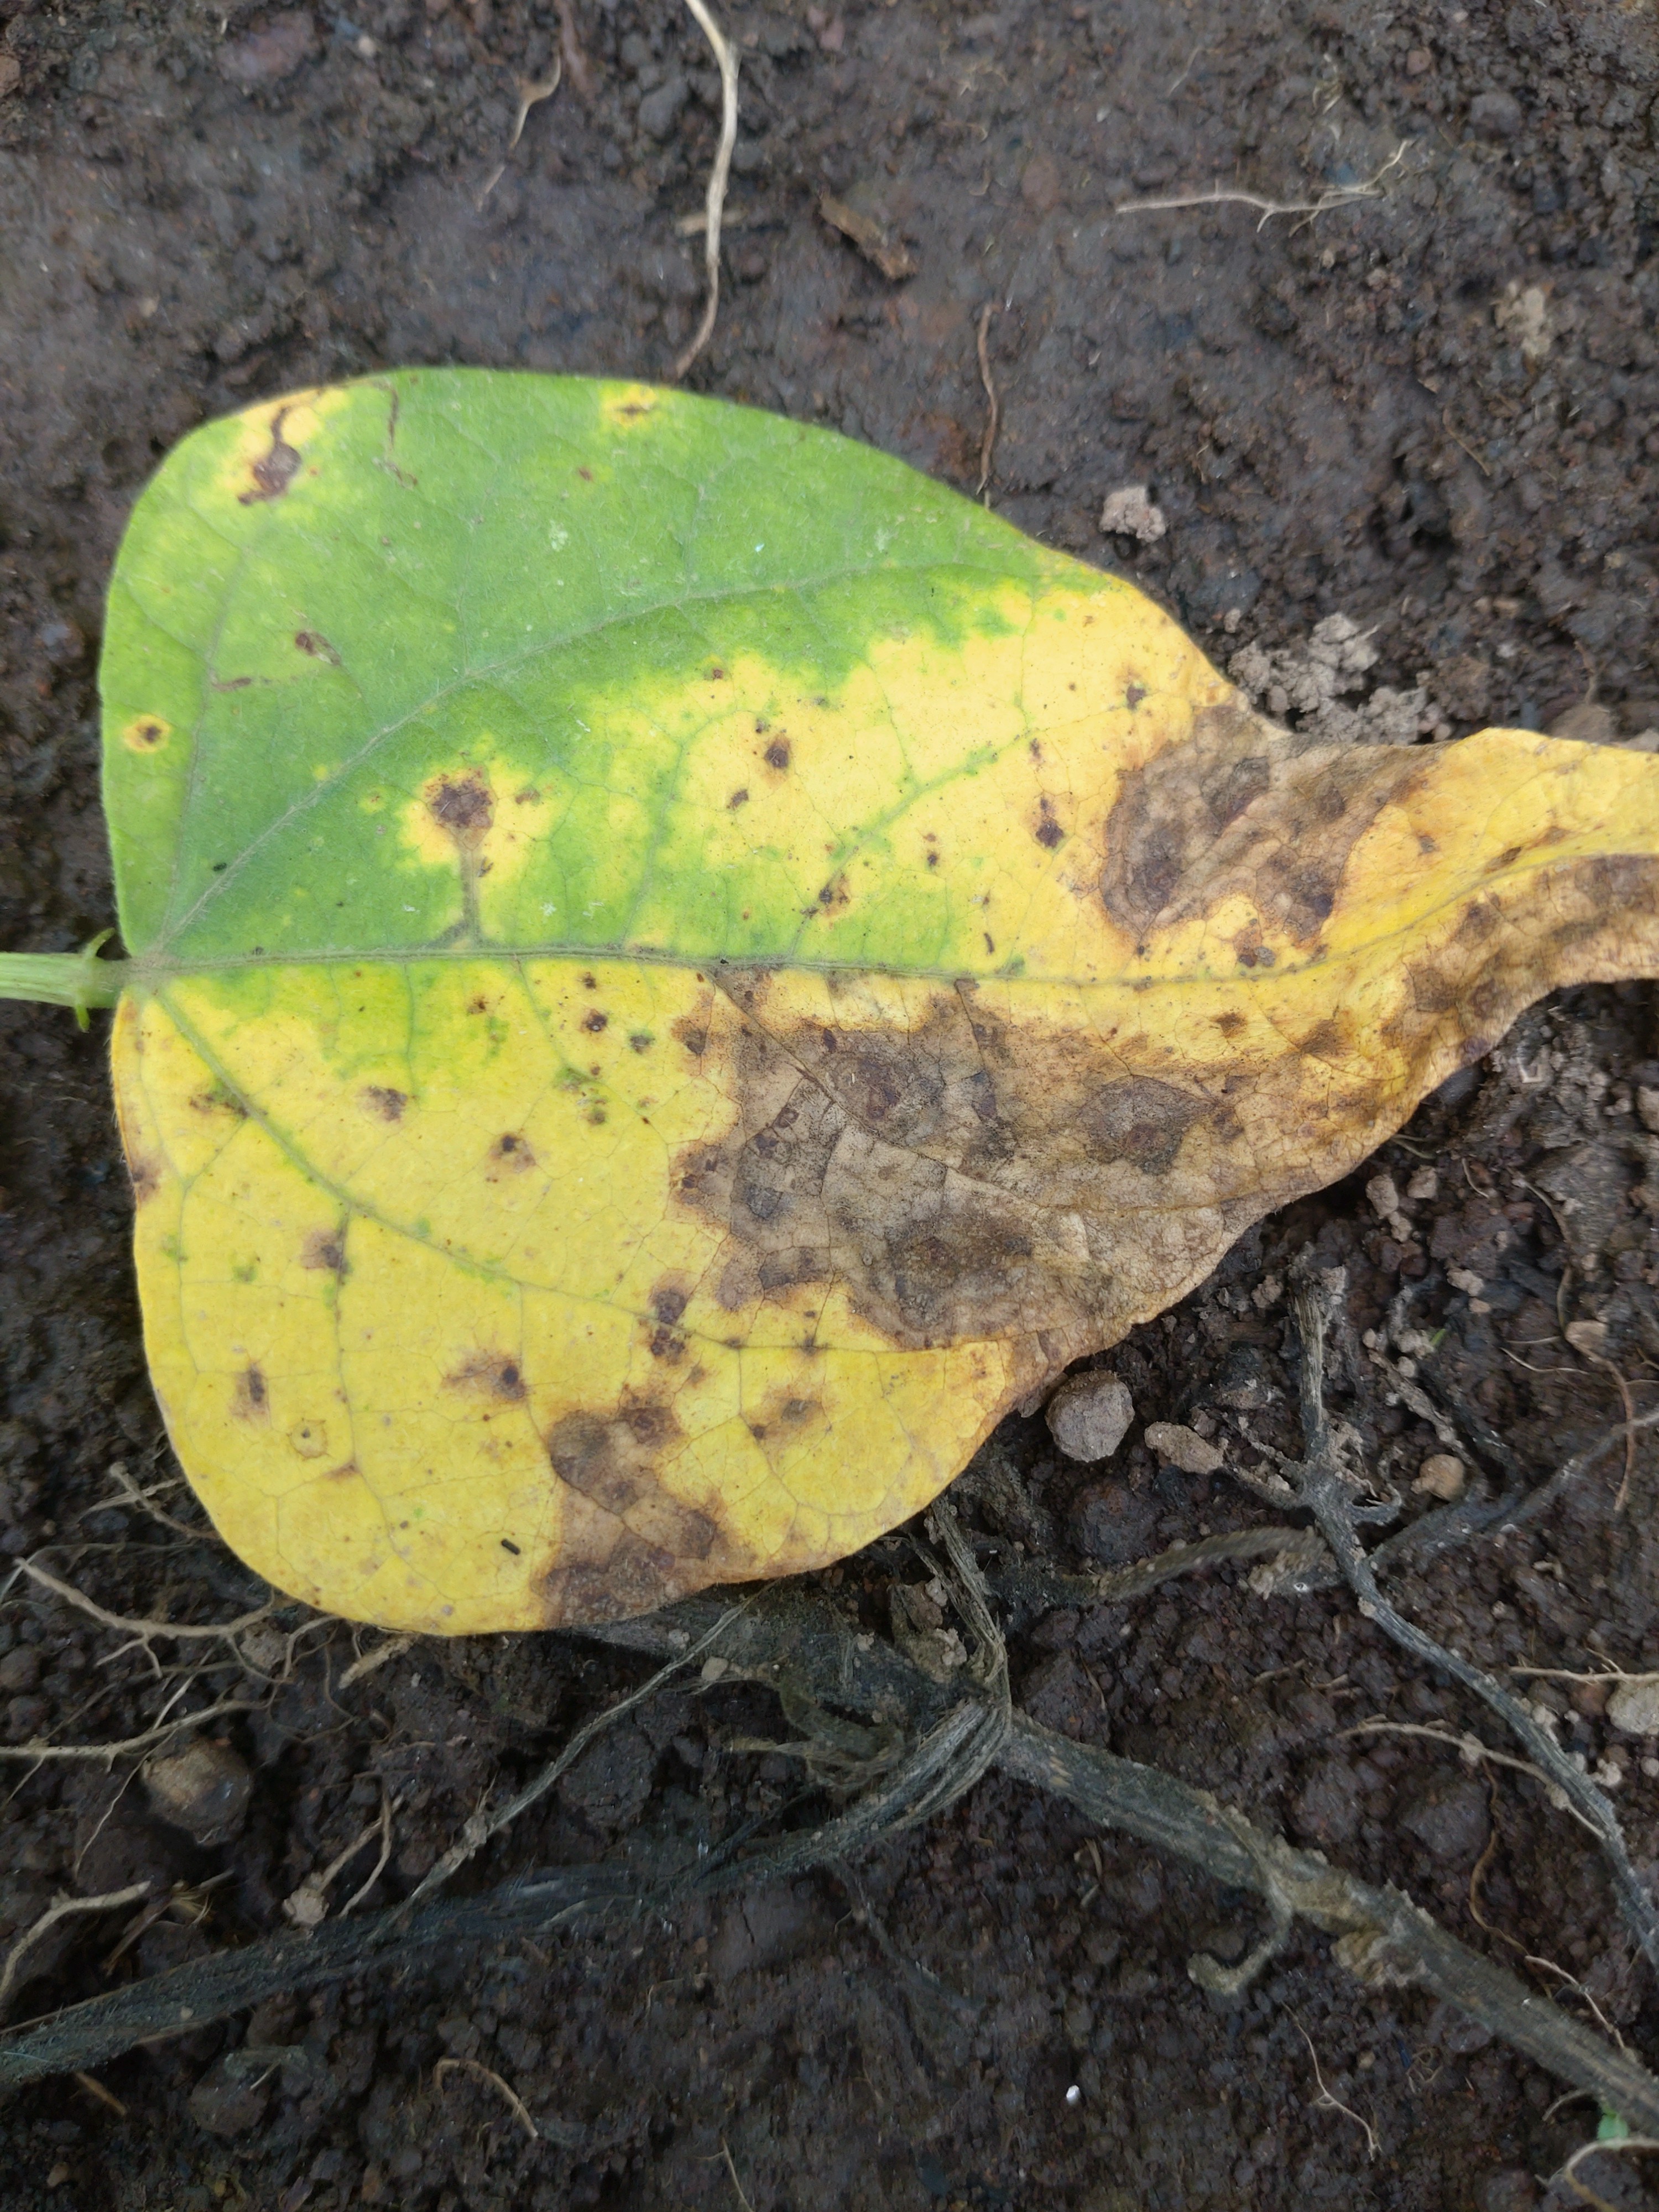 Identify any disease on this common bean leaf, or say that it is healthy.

rust
